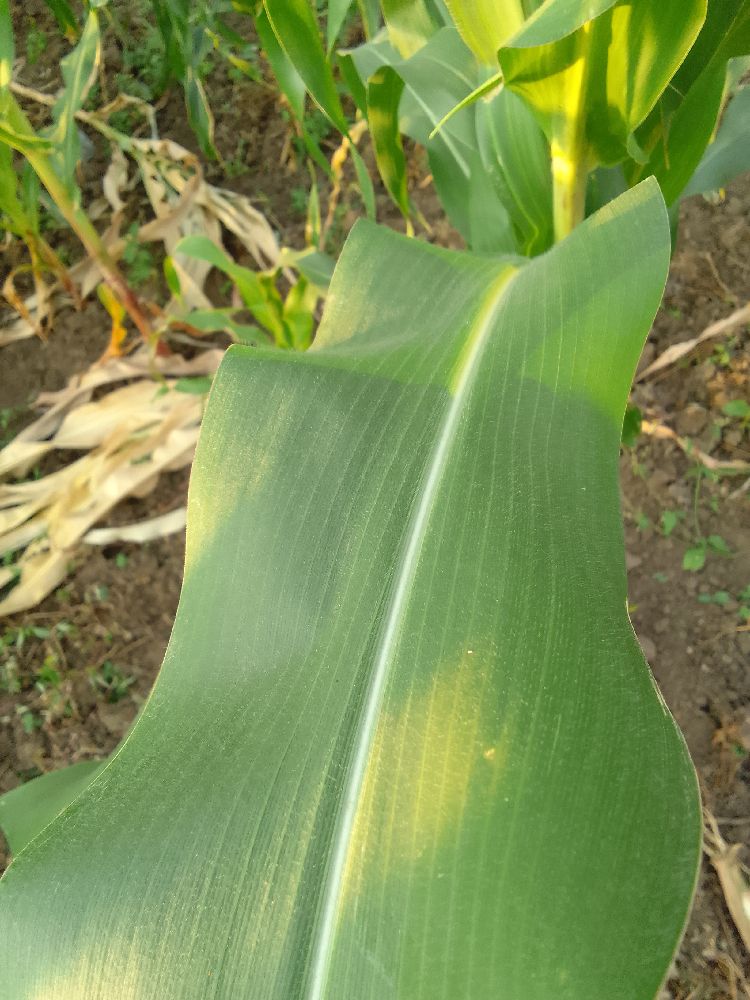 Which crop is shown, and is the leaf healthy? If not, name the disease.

maize, healthy
